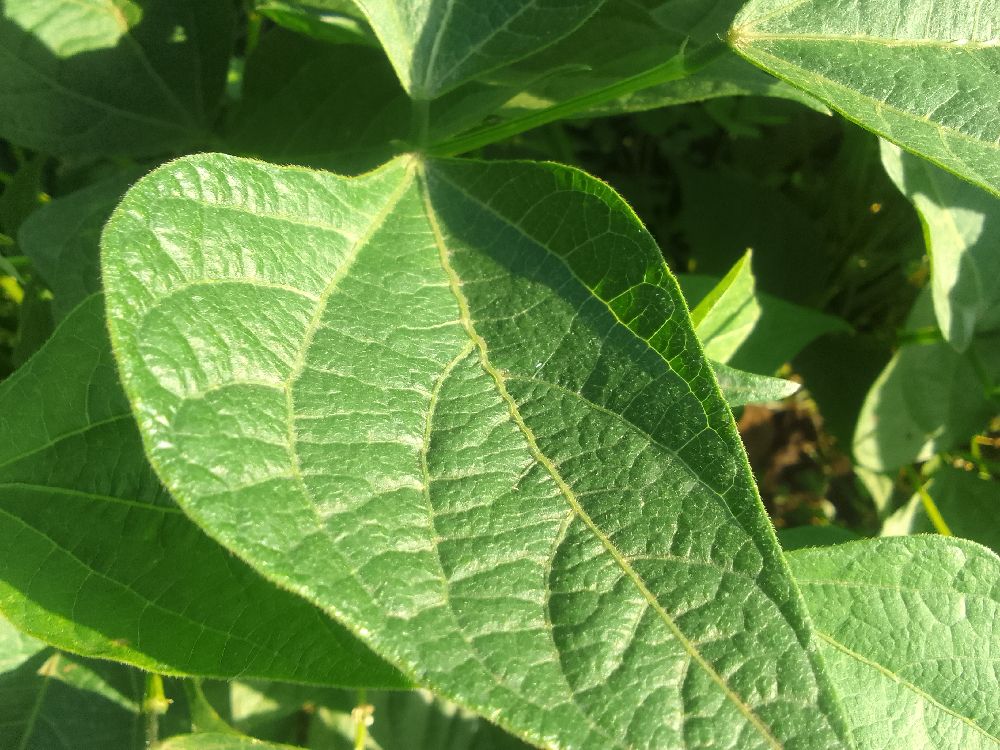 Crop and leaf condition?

common bean, healthy
